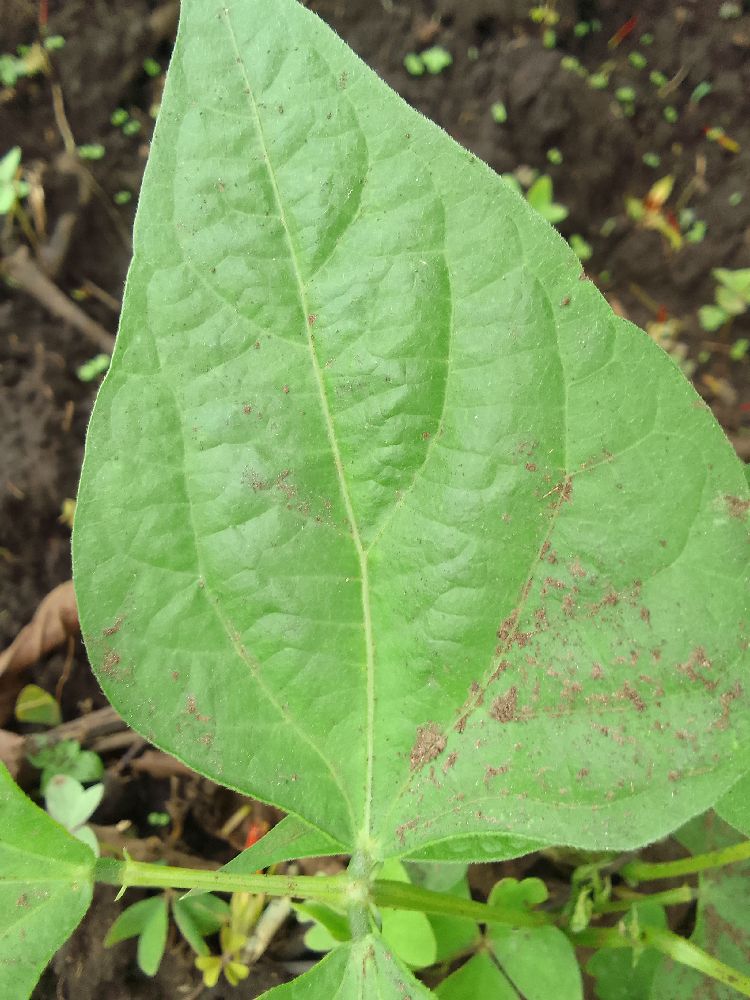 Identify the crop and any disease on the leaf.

common bean, healthy
